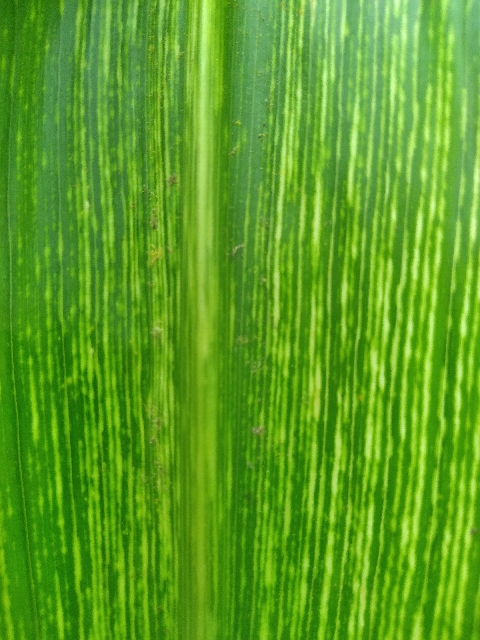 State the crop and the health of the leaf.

maize, maize streak virus
